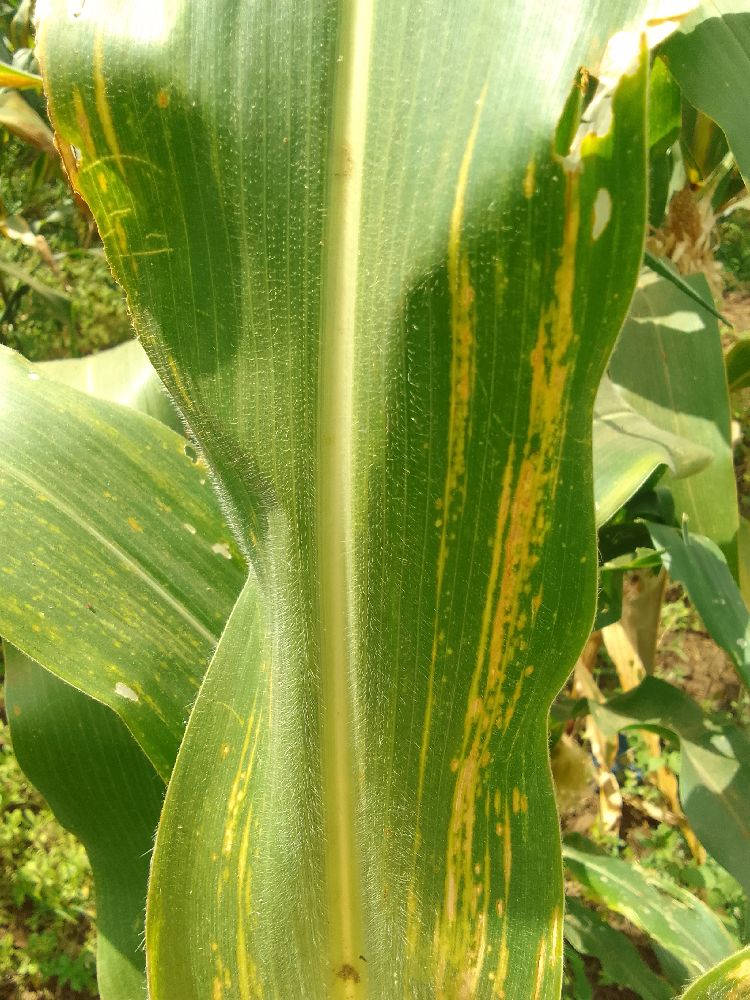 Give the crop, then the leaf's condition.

maize, maize lethal necrosis
